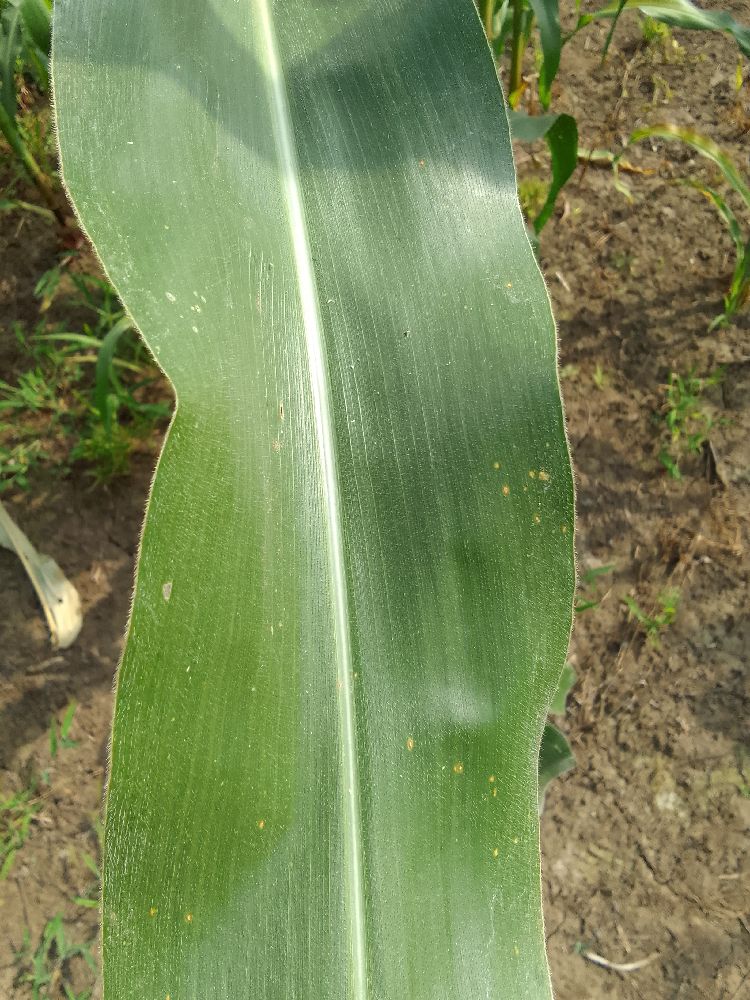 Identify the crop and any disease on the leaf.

maize, healthy
